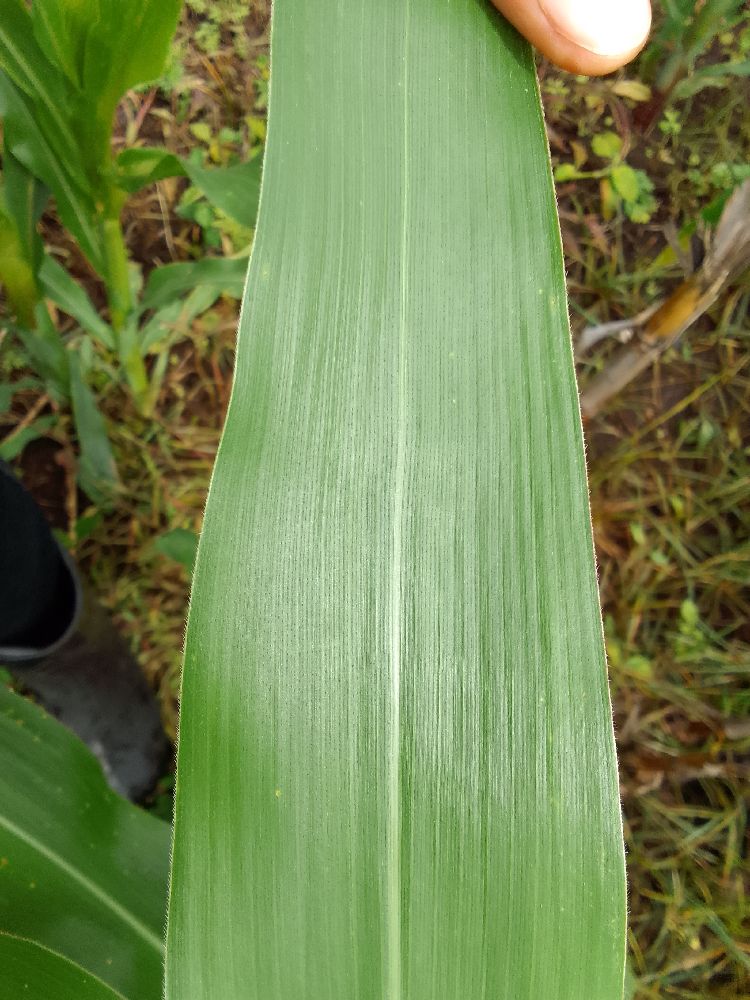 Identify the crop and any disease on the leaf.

maize, healthy
